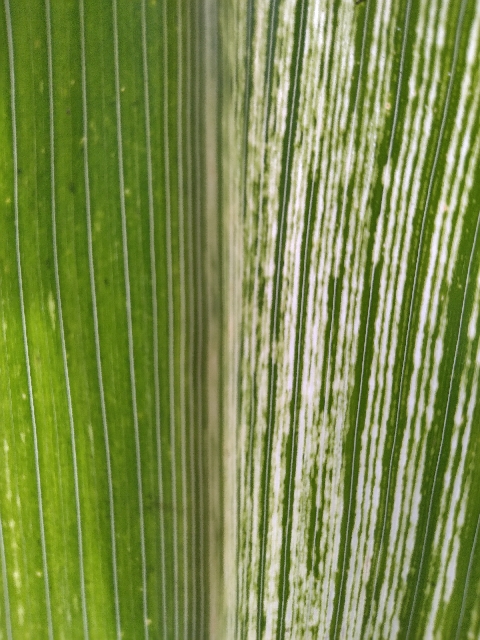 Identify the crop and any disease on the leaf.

maize, maize streak virus
